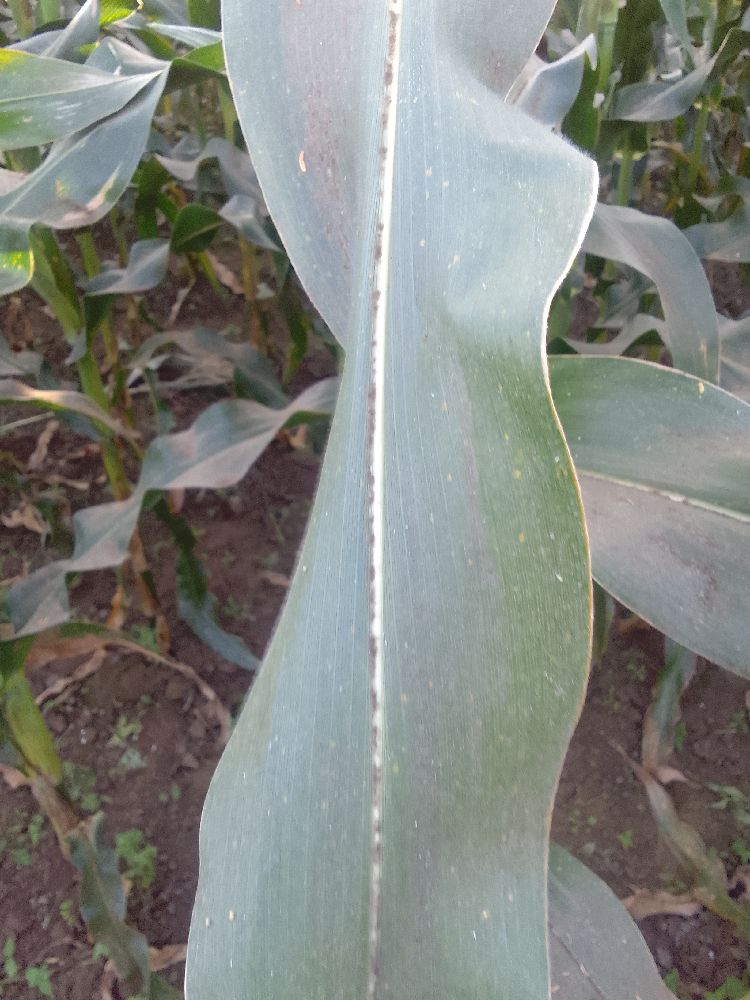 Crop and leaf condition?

maize, healthy
